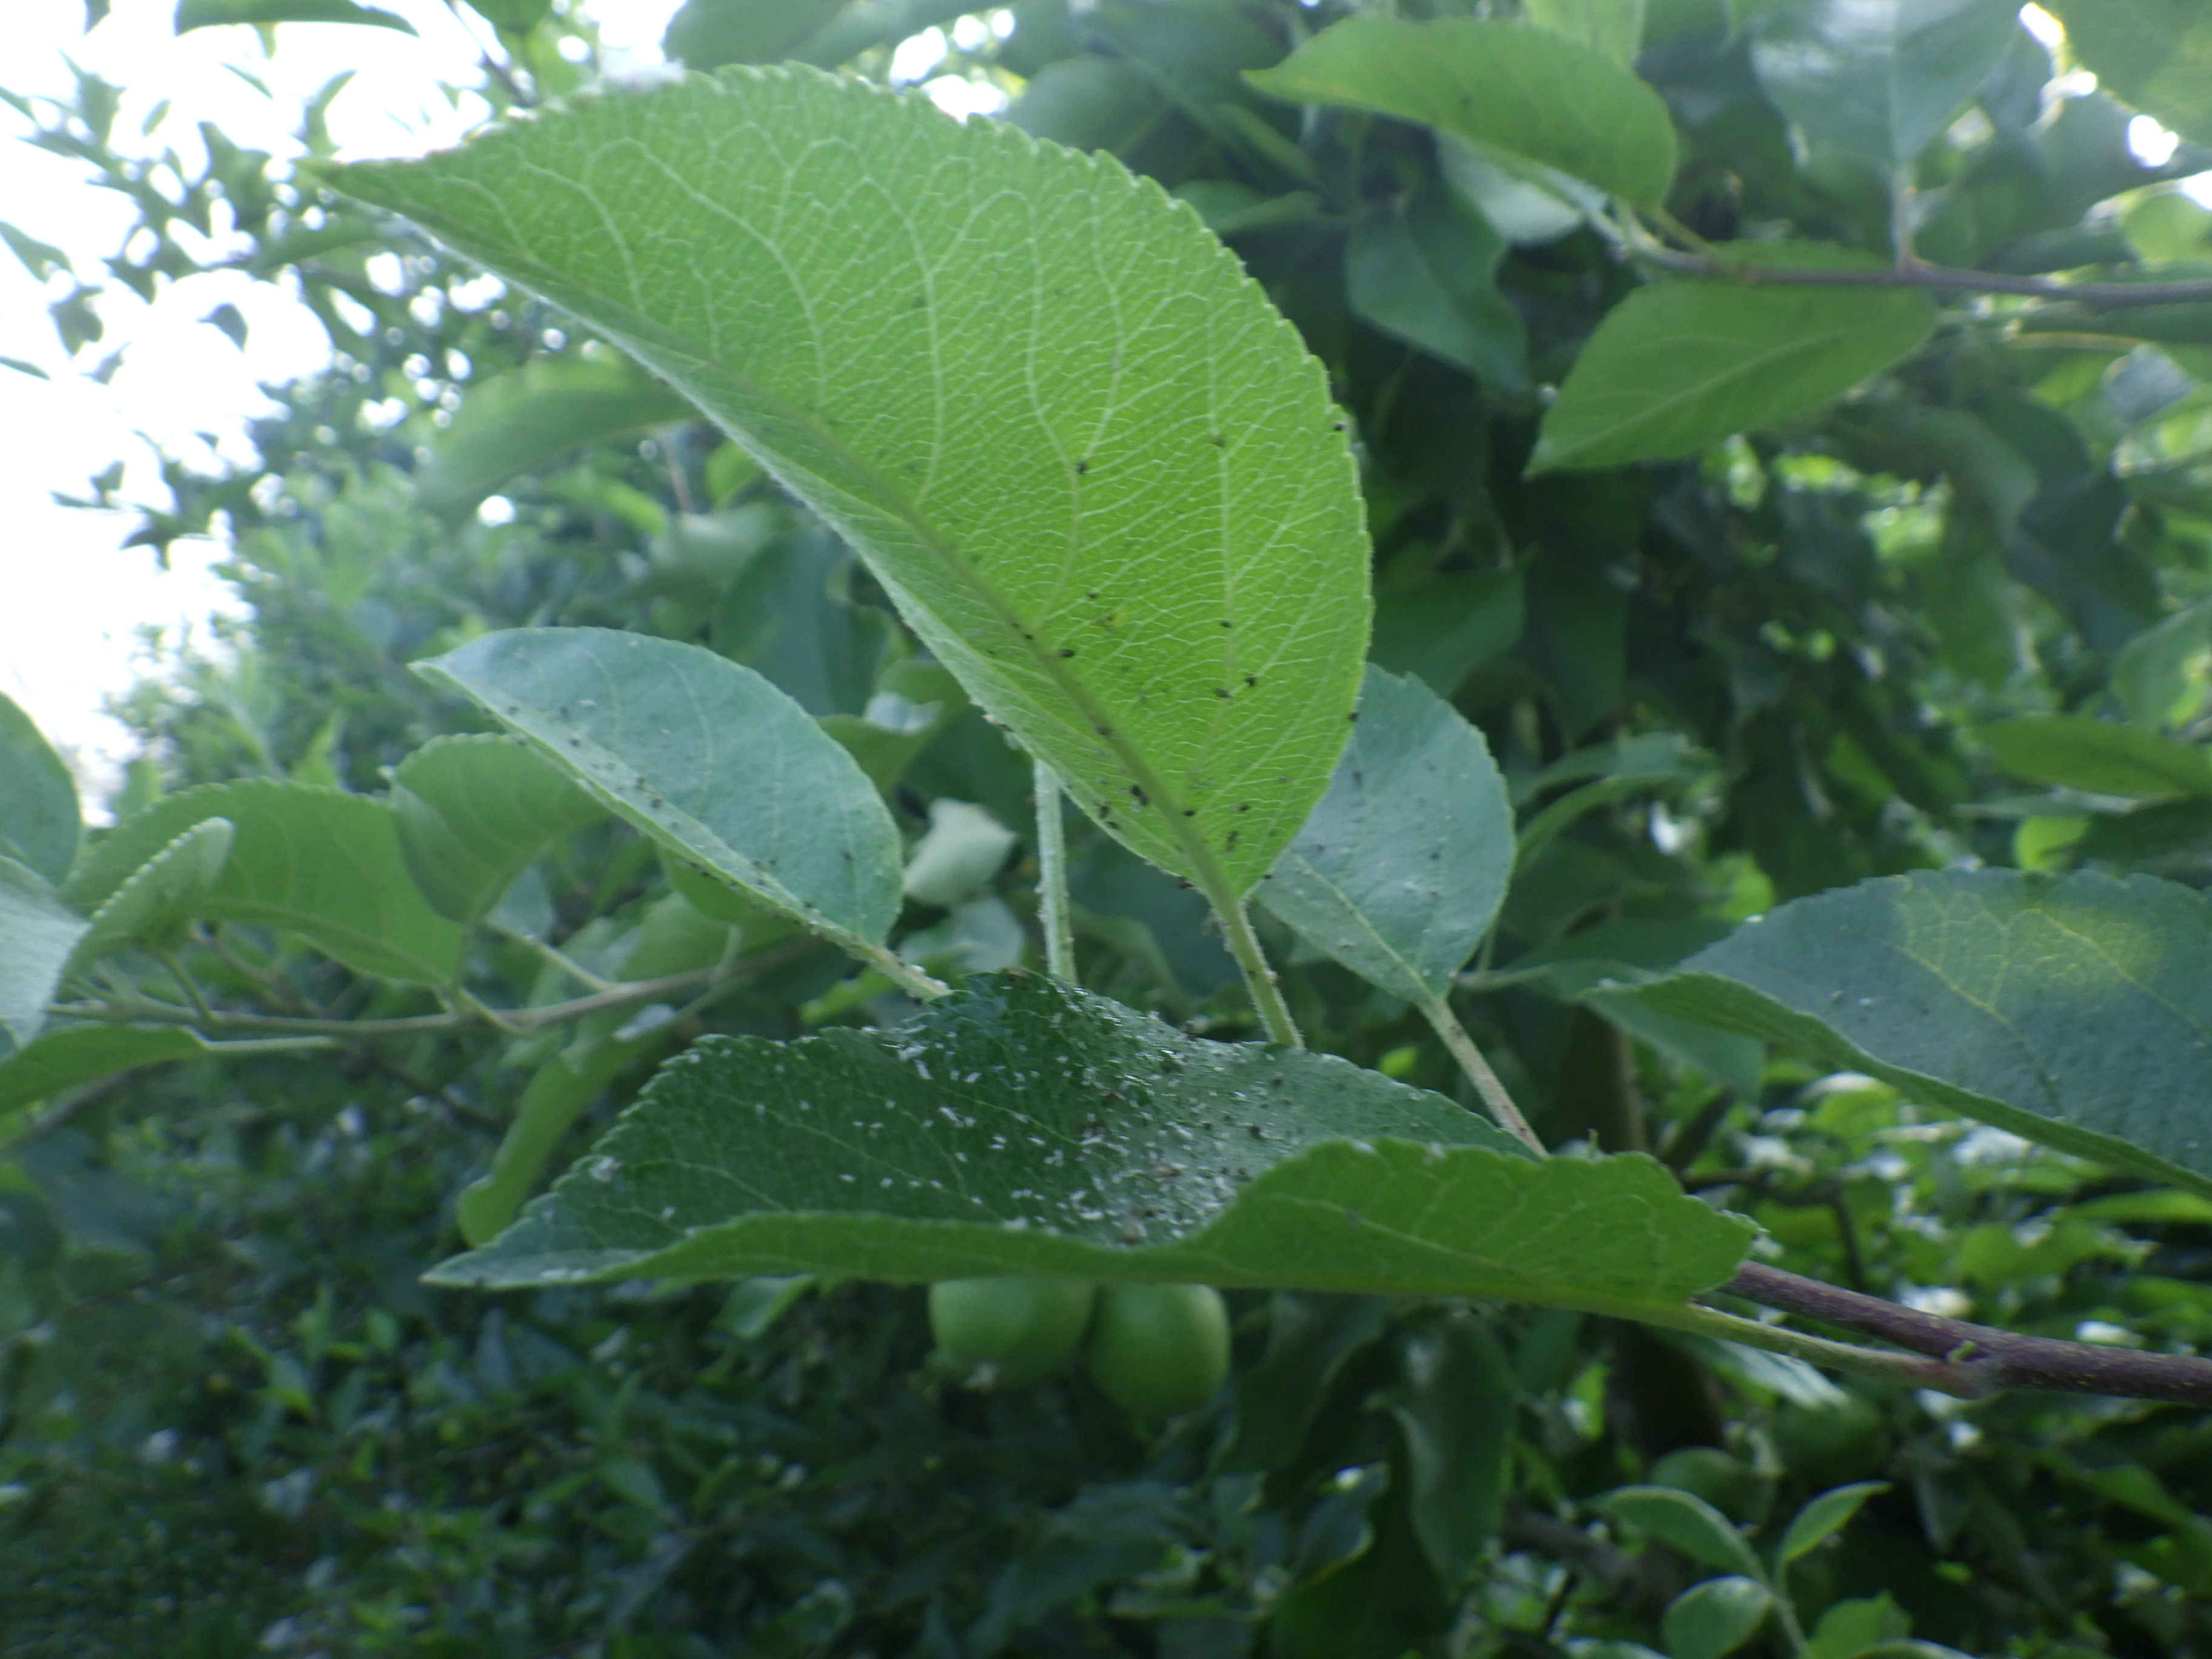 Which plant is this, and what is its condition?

apple, aphids
